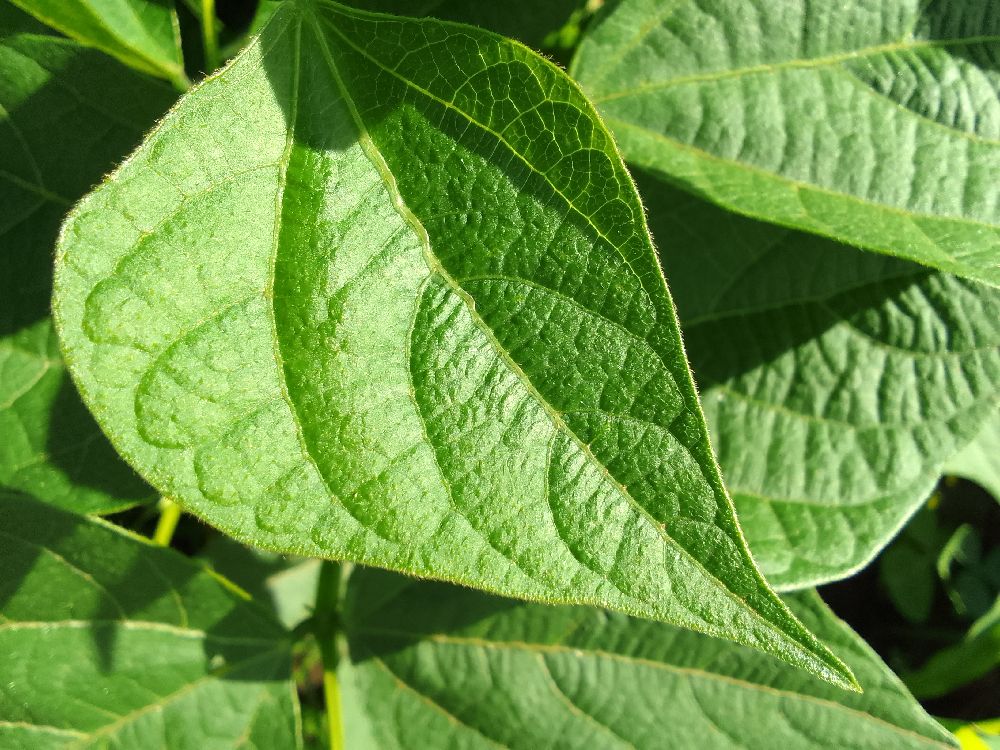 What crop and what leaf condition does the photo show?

common bean, healthy
